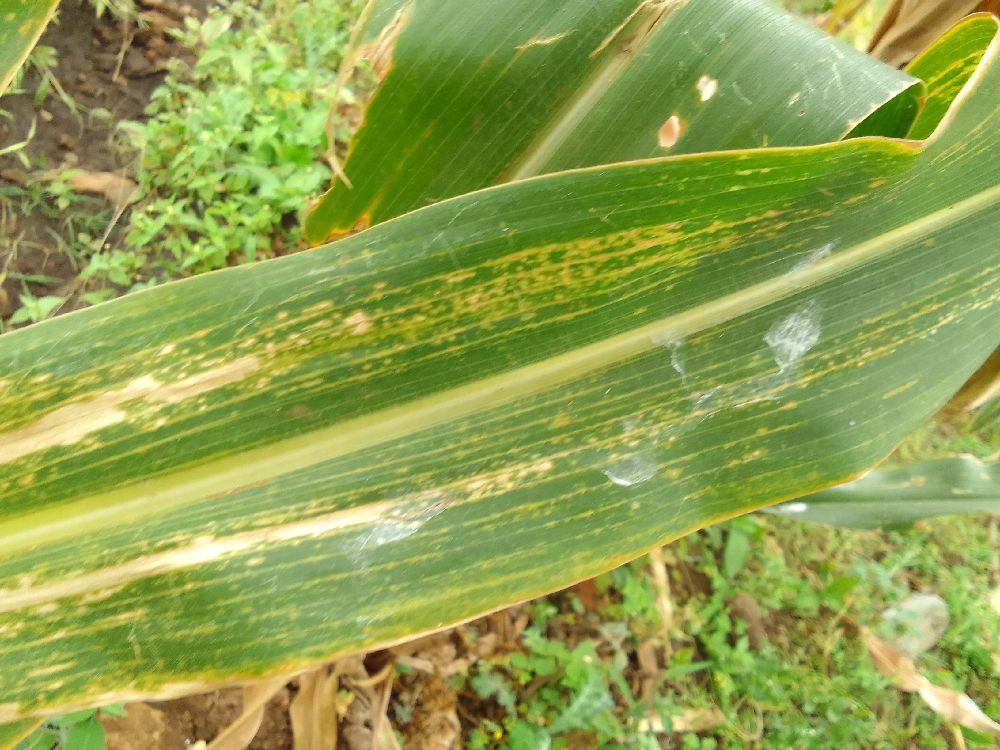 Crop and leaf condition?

maize, maize lethal necrosis
